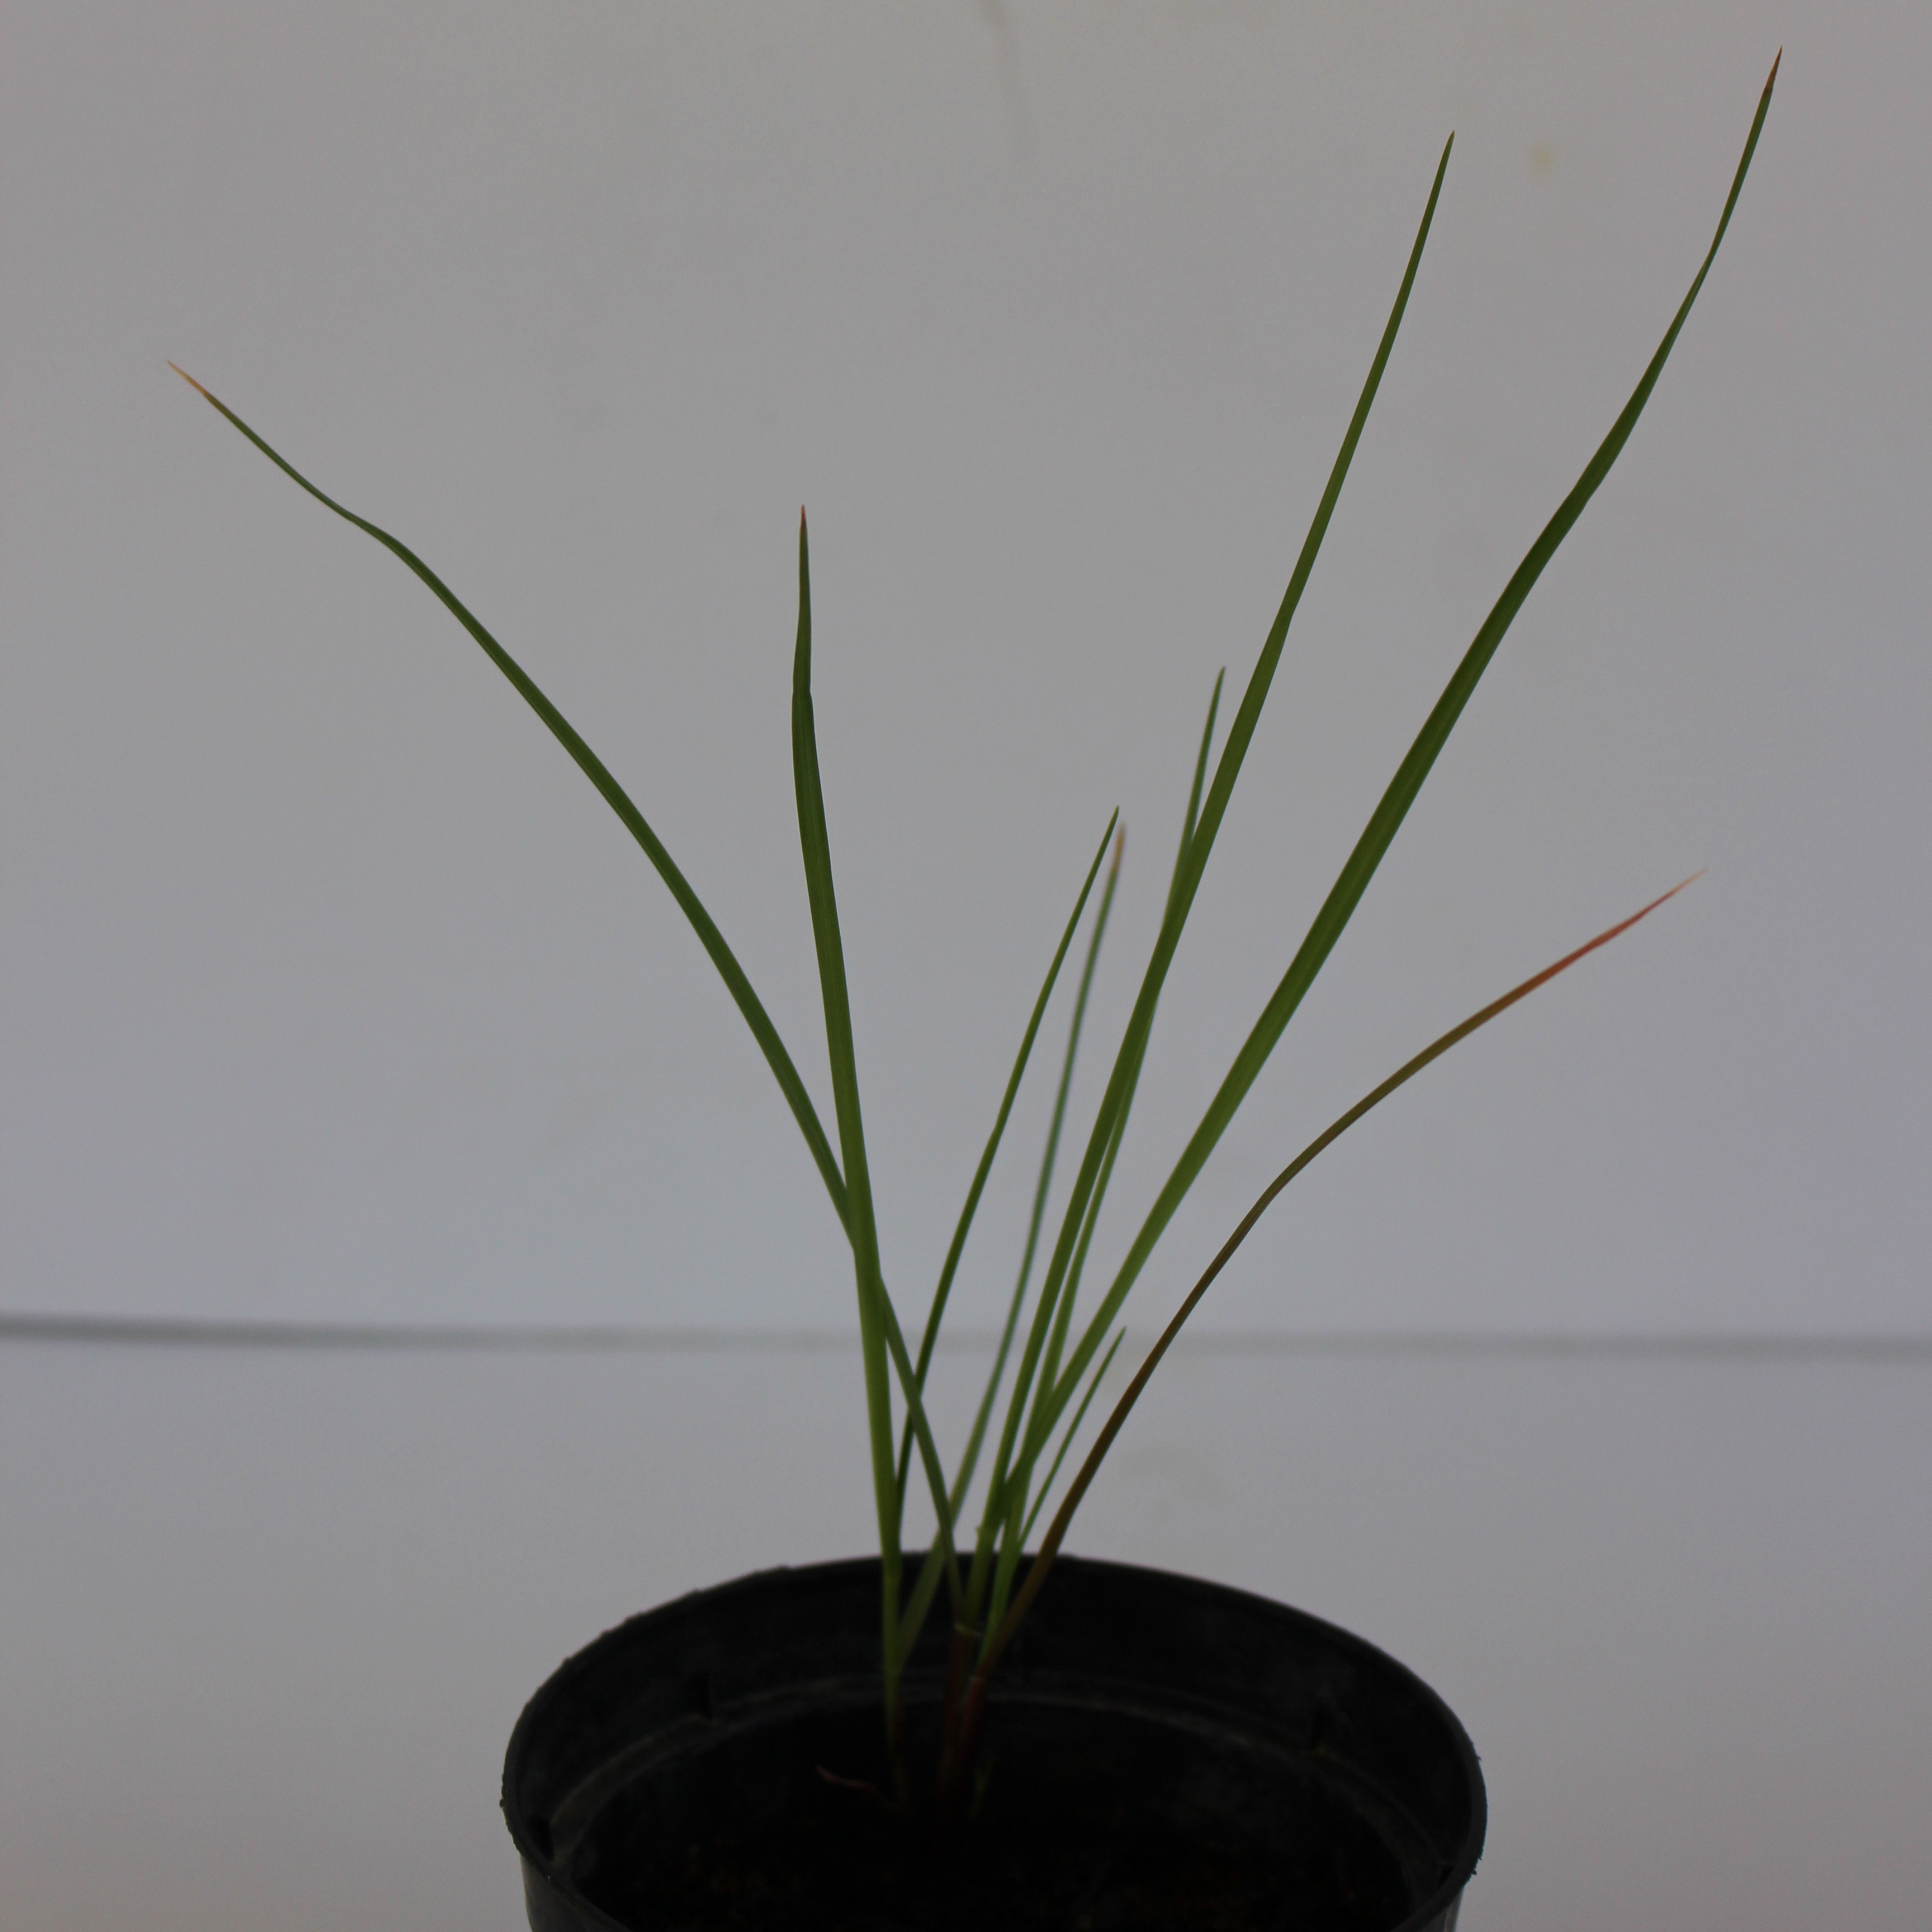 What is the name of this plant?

Lolium multiflorum
